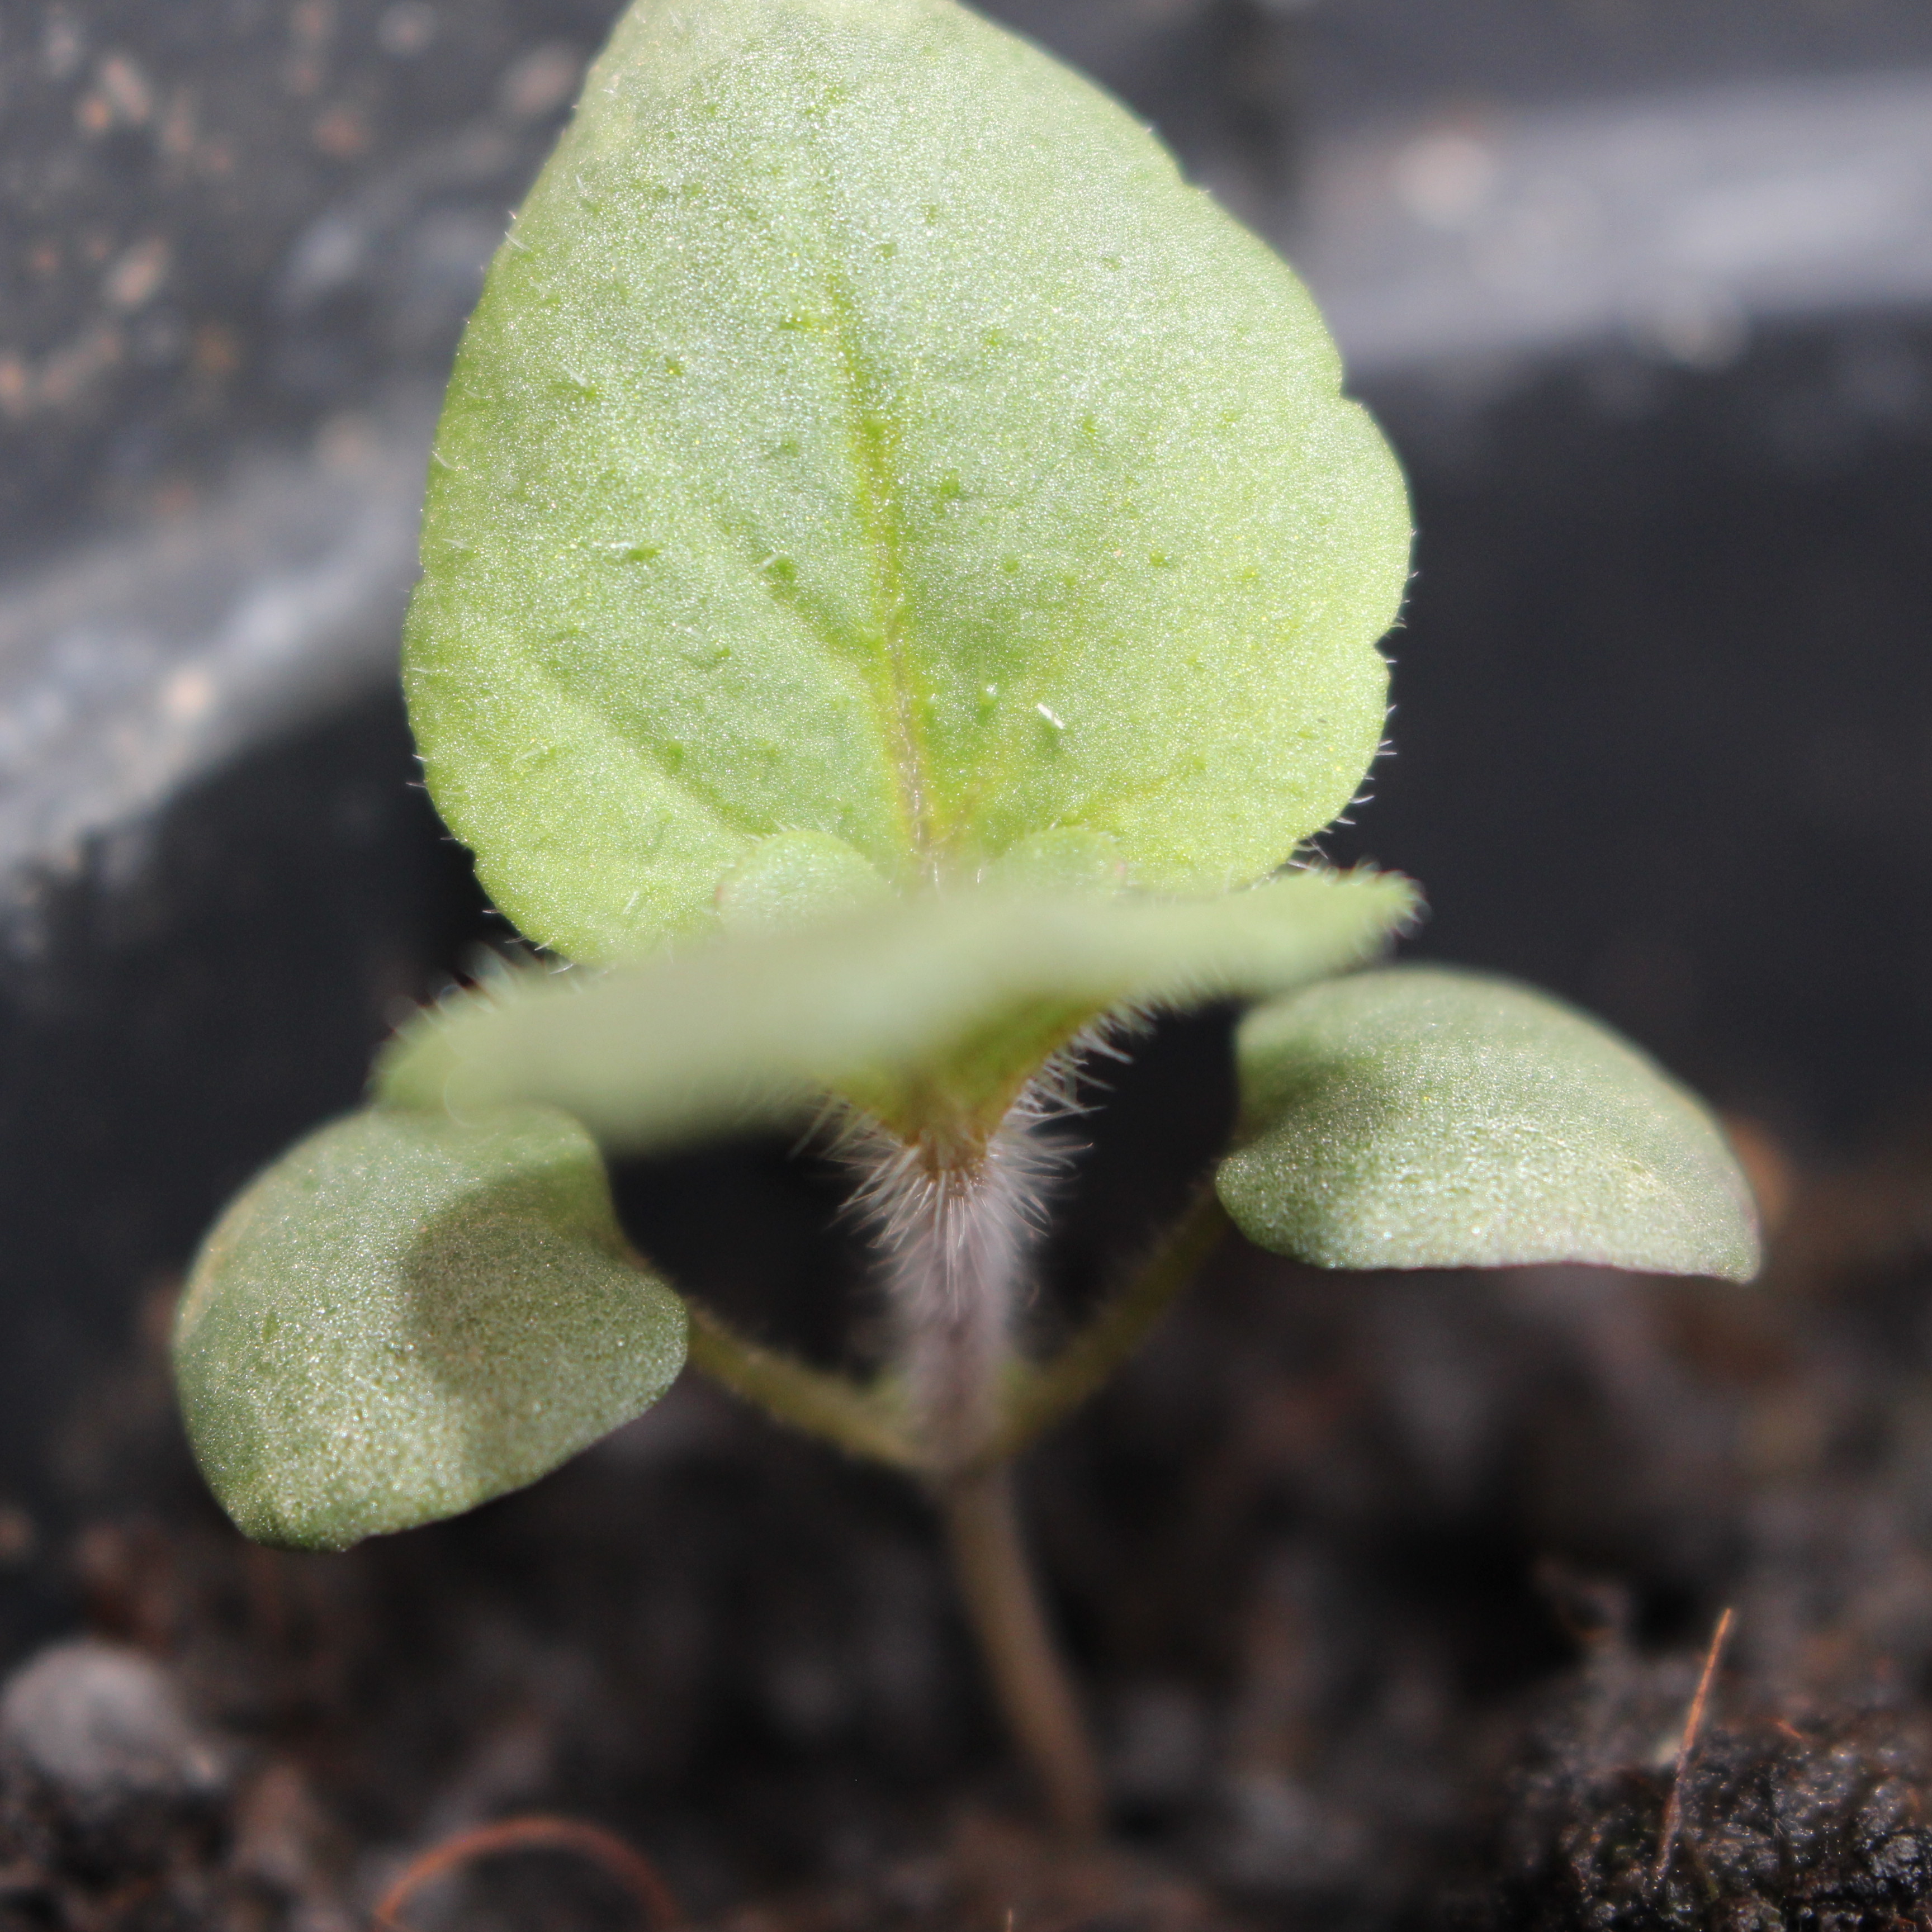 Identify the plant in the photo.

Veronica persica
